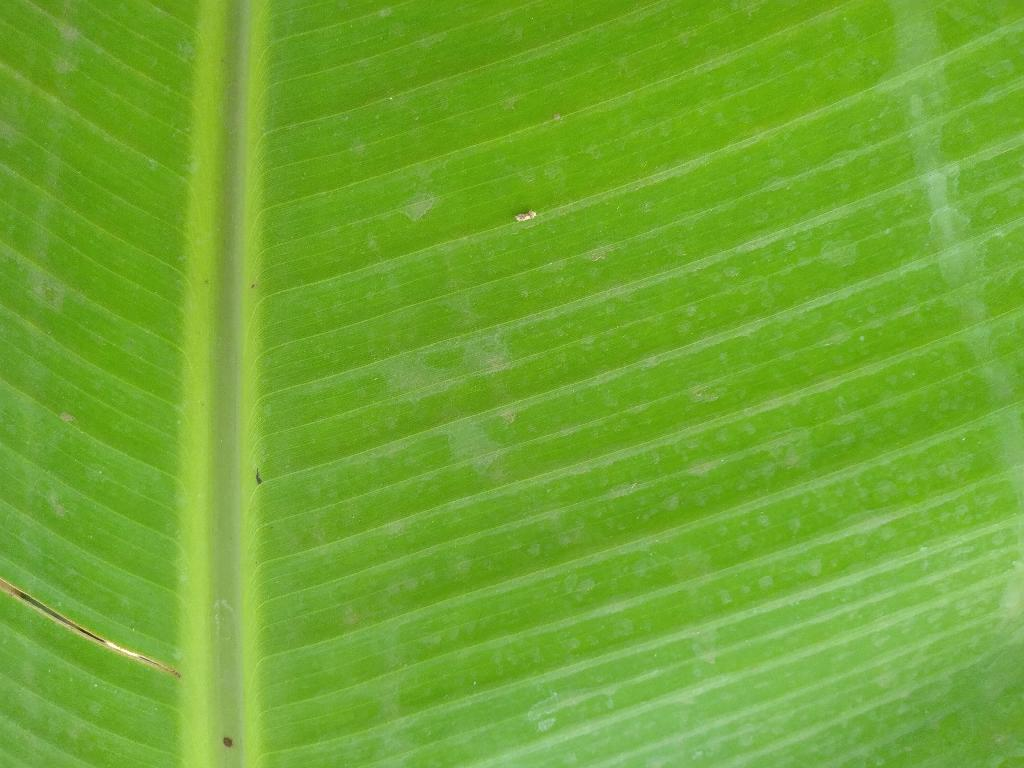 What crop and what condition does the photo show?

banana, healthy
